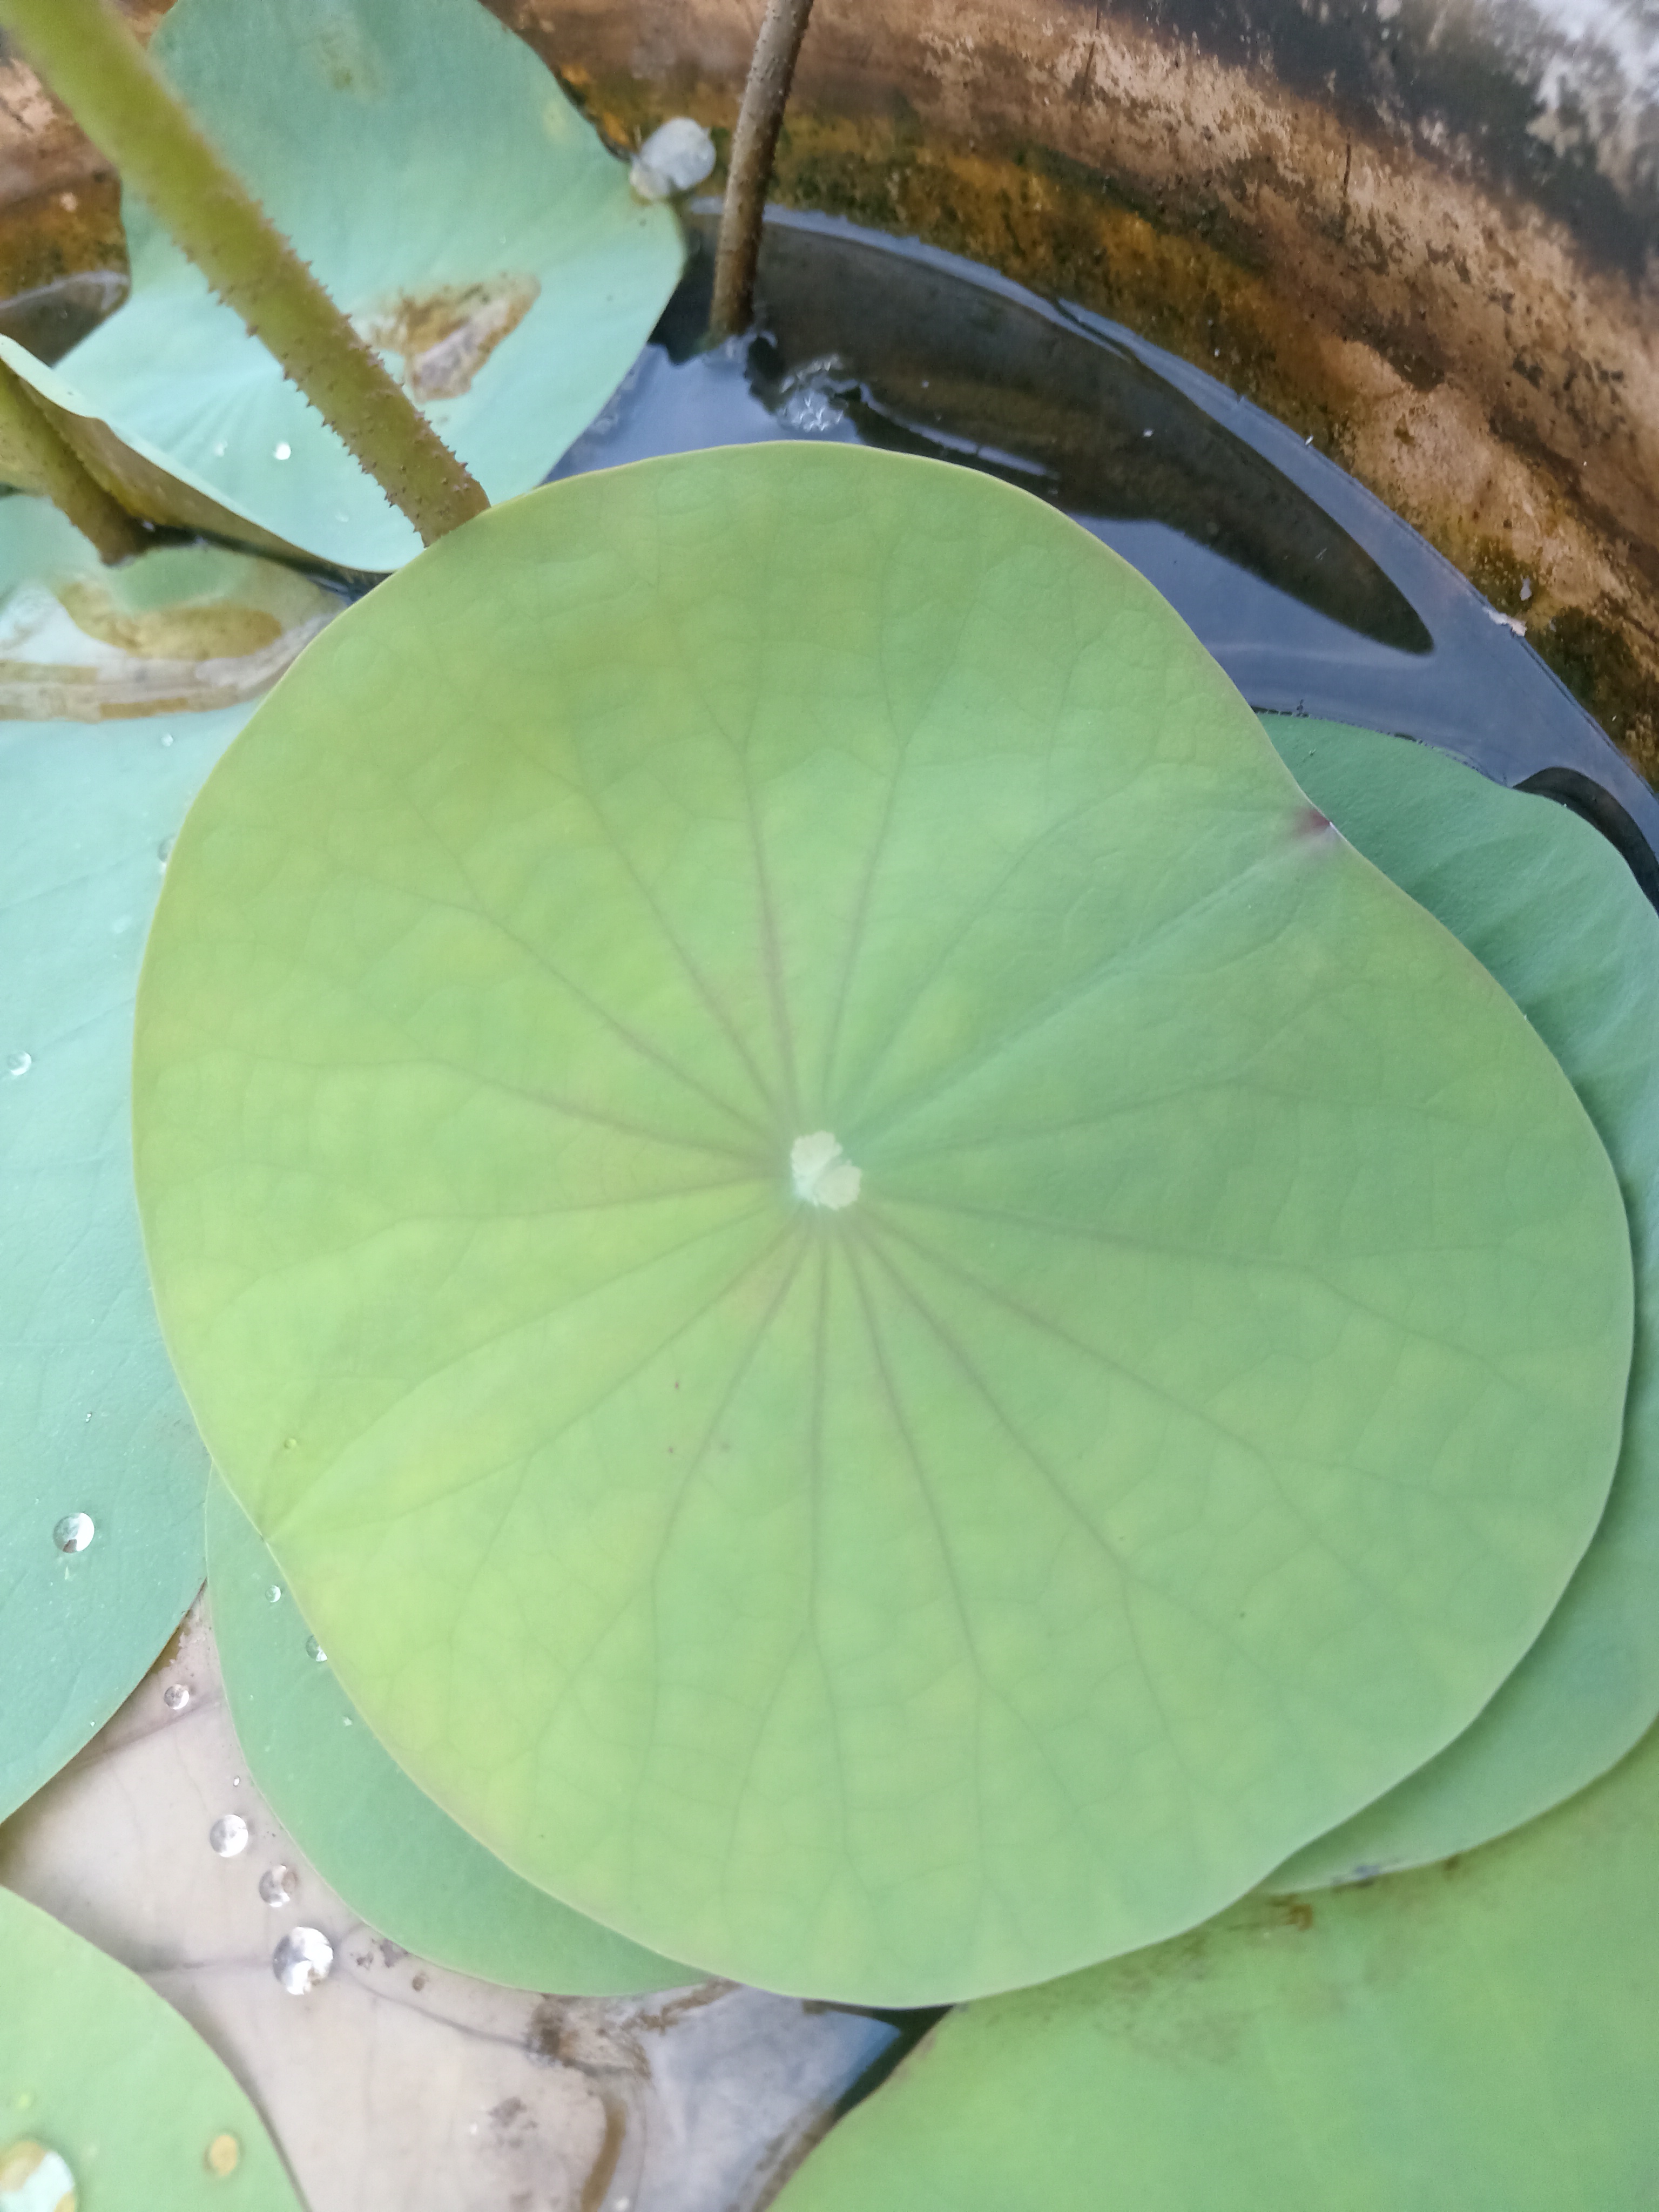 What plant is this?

lotus
